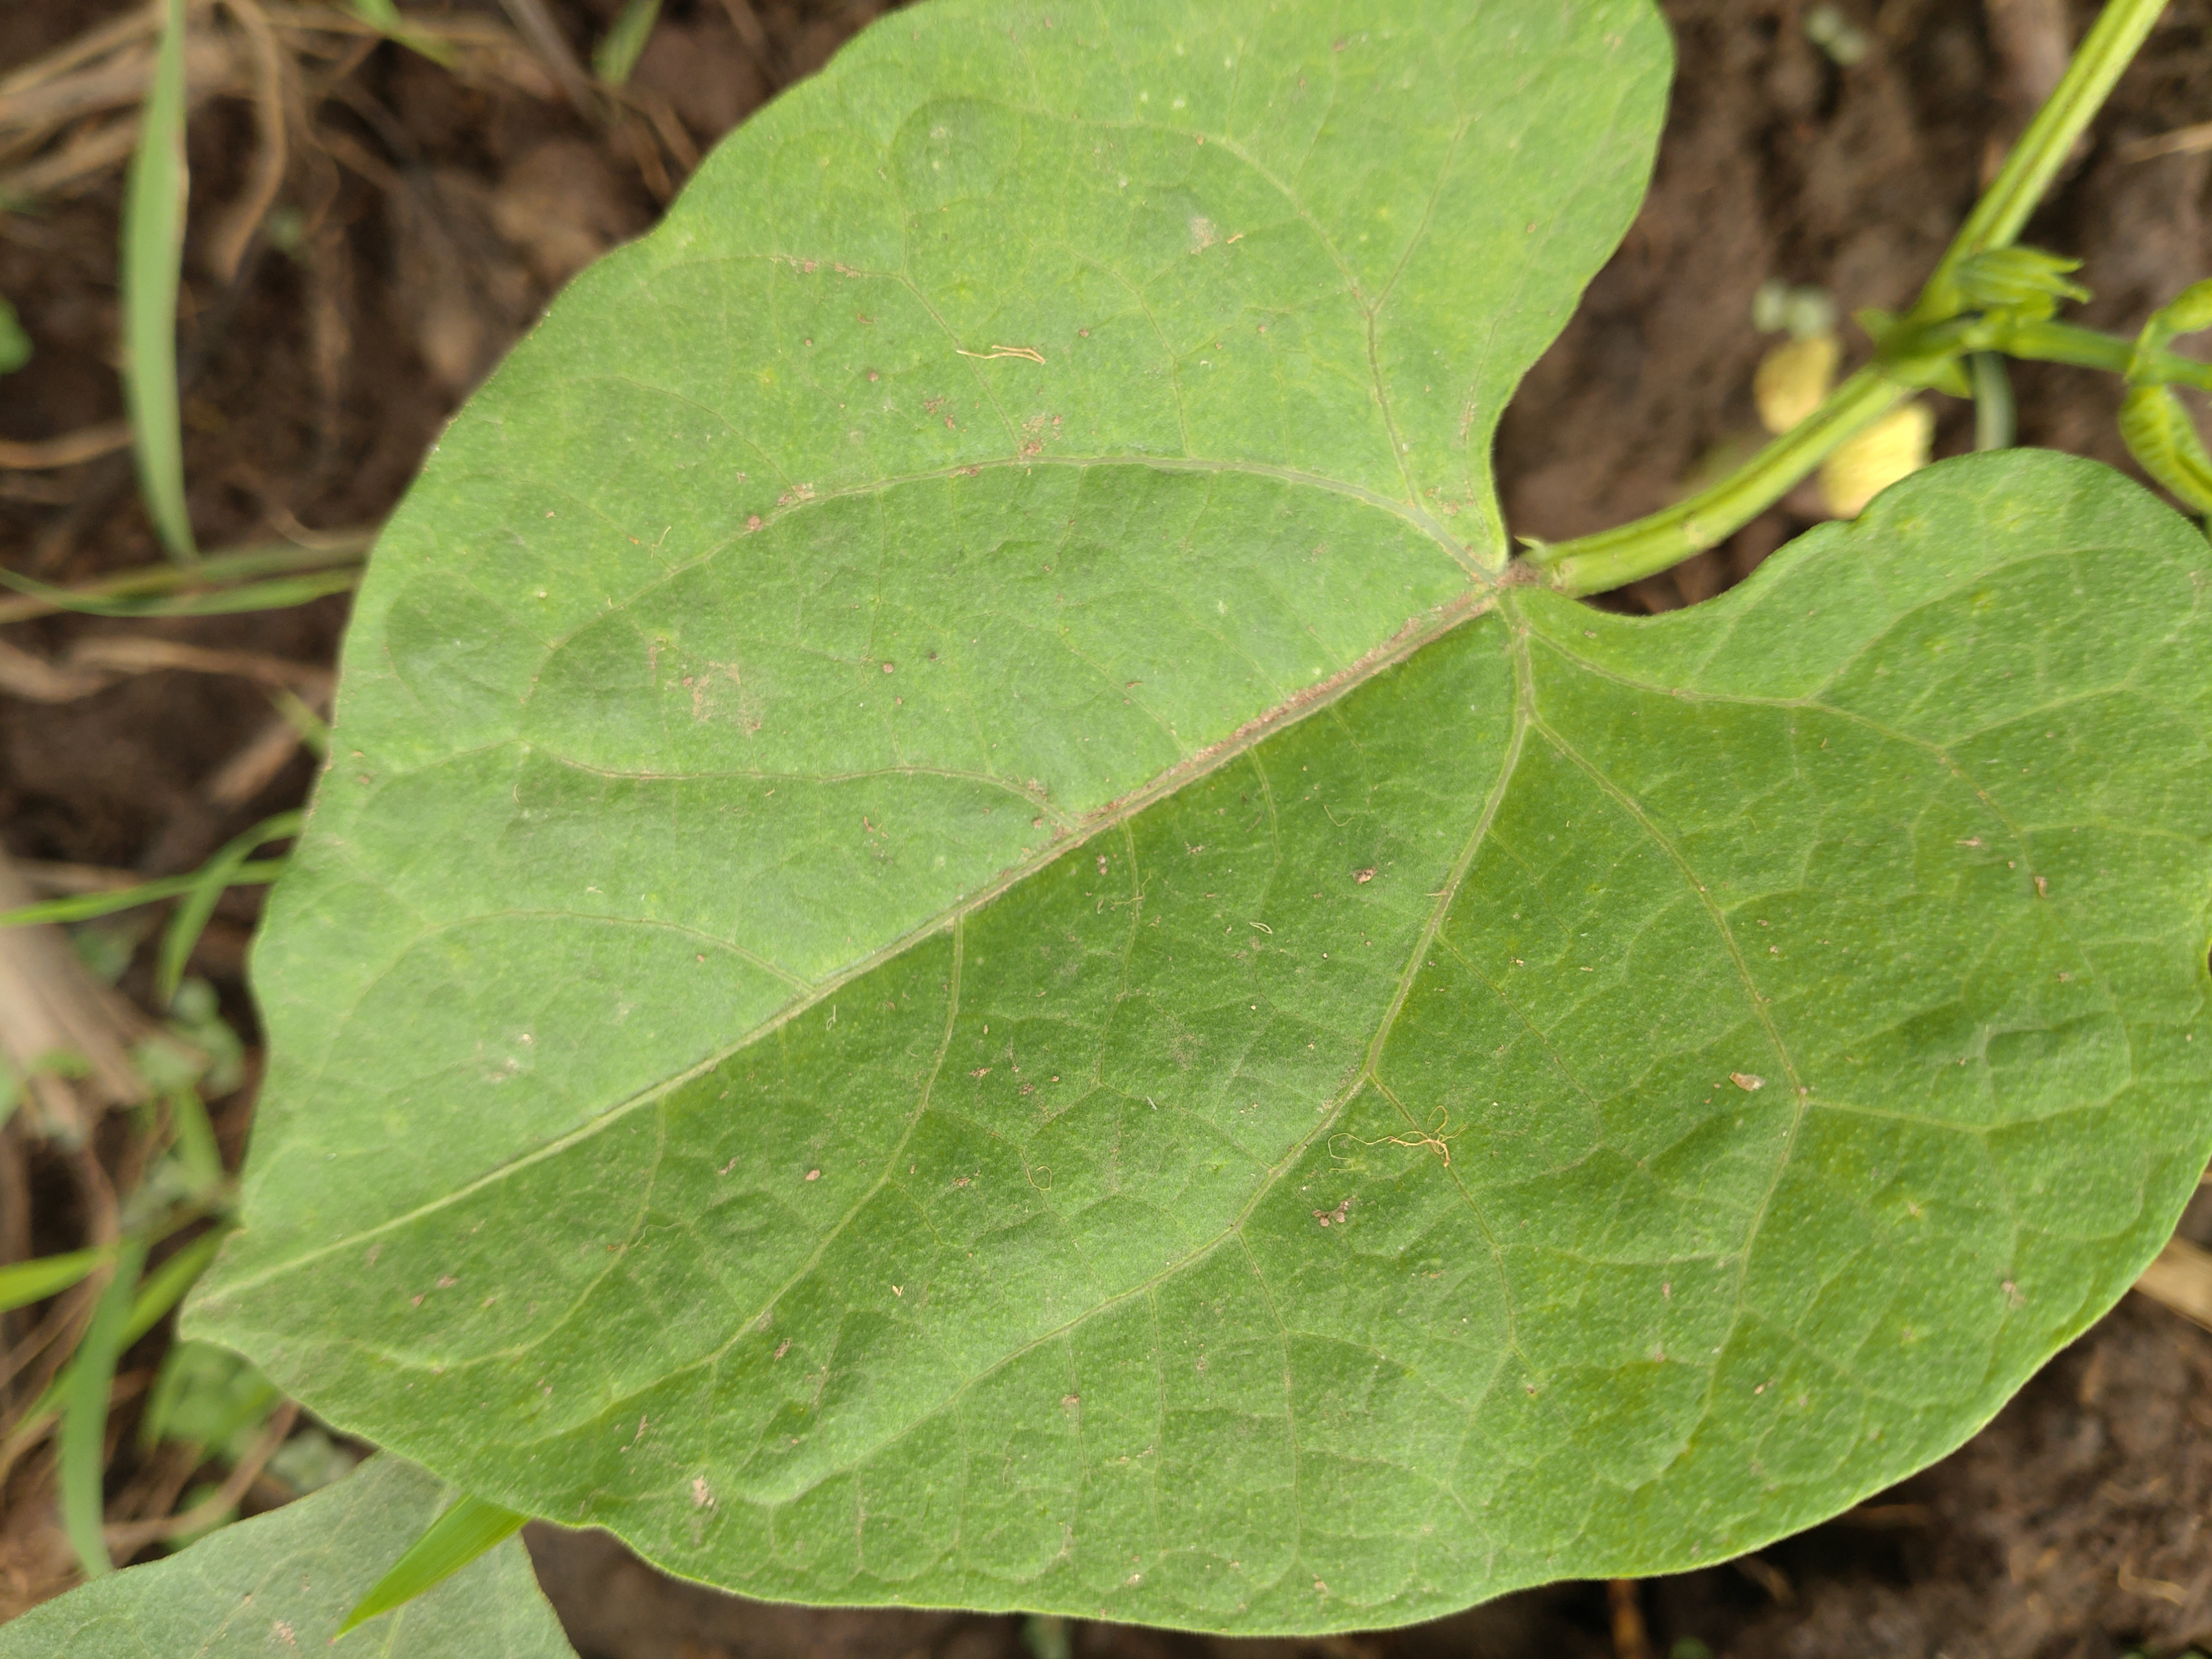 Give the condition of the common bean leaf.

healthy
